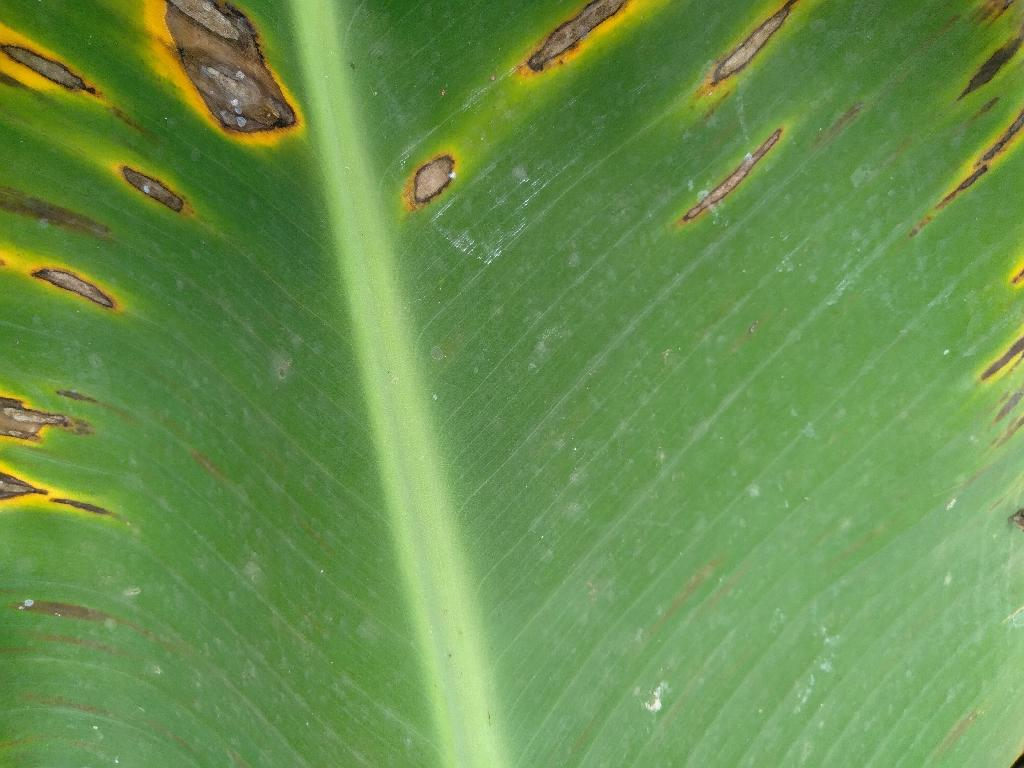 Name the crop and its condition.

banana, black sigatoka
